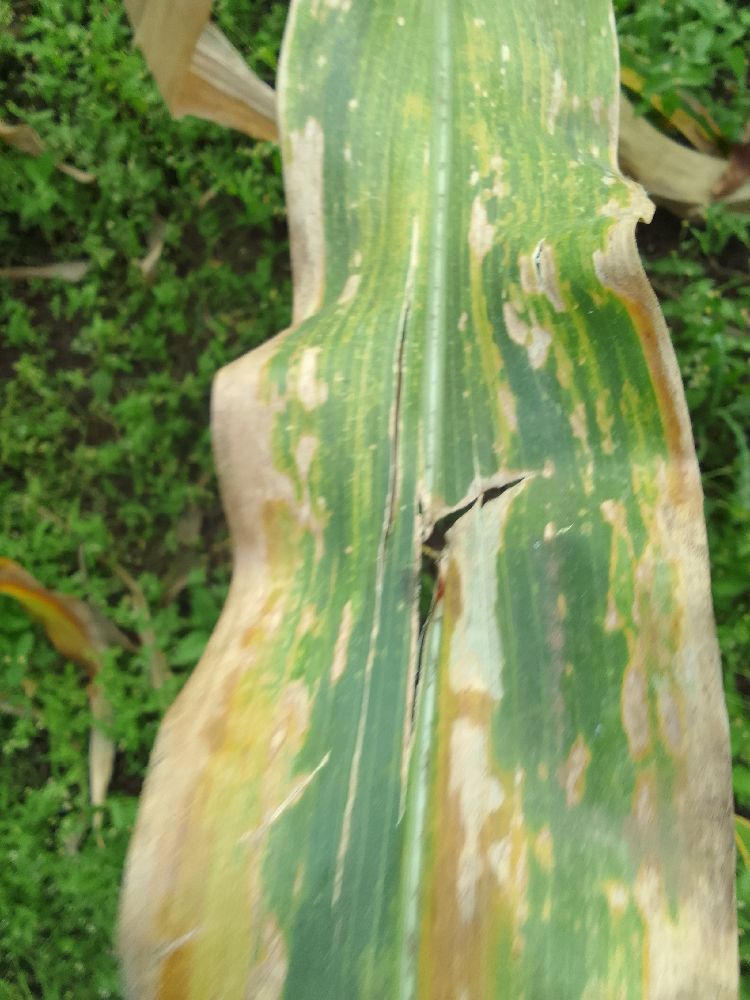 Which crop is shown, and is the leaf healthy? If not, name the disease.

maize, maize lethal necrosis
